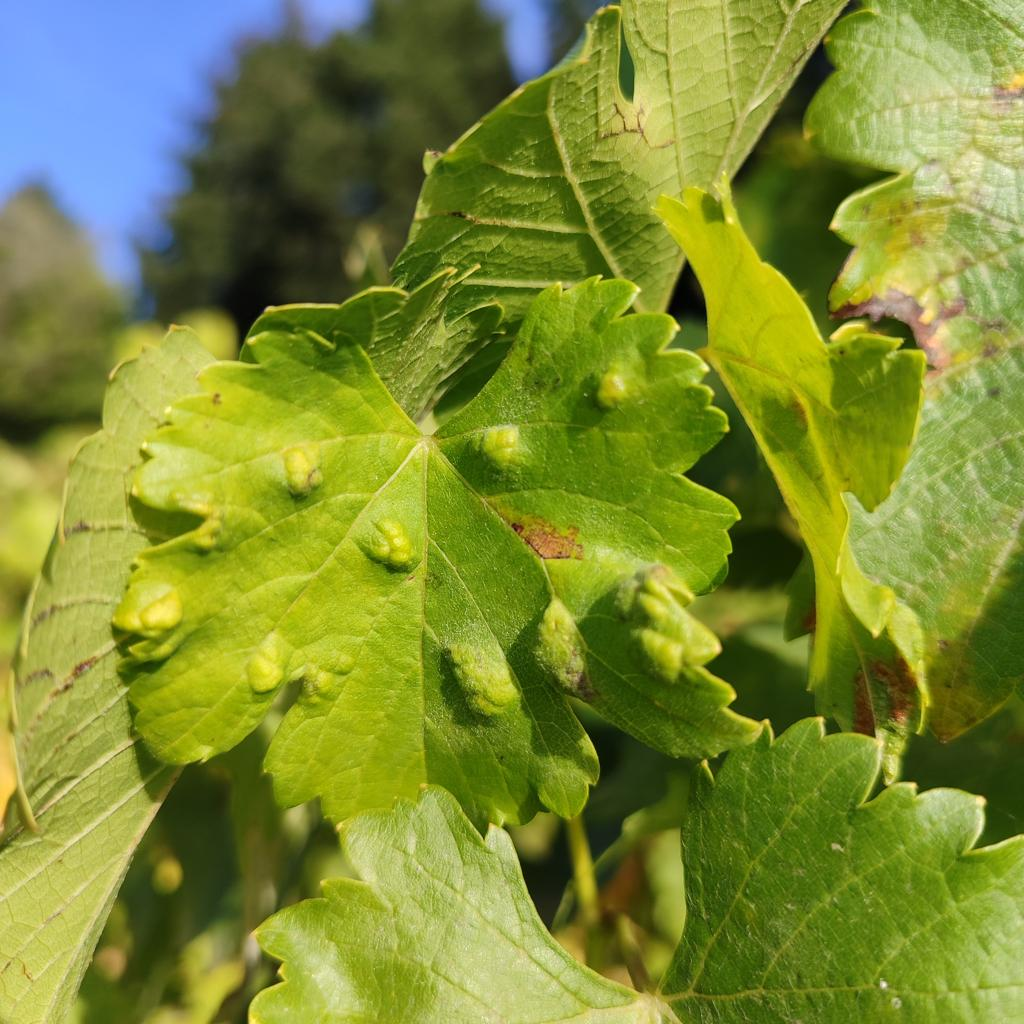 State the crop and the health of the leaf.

grapevine, erineum mite
